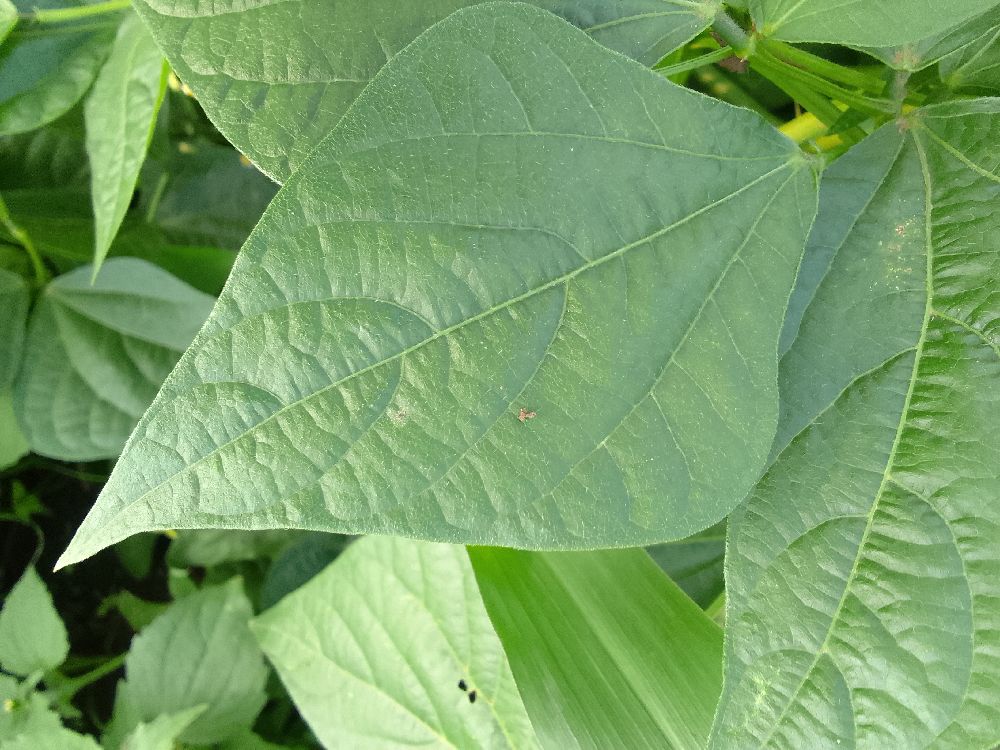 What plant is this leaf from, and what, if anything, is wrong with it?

common bean, healthy
